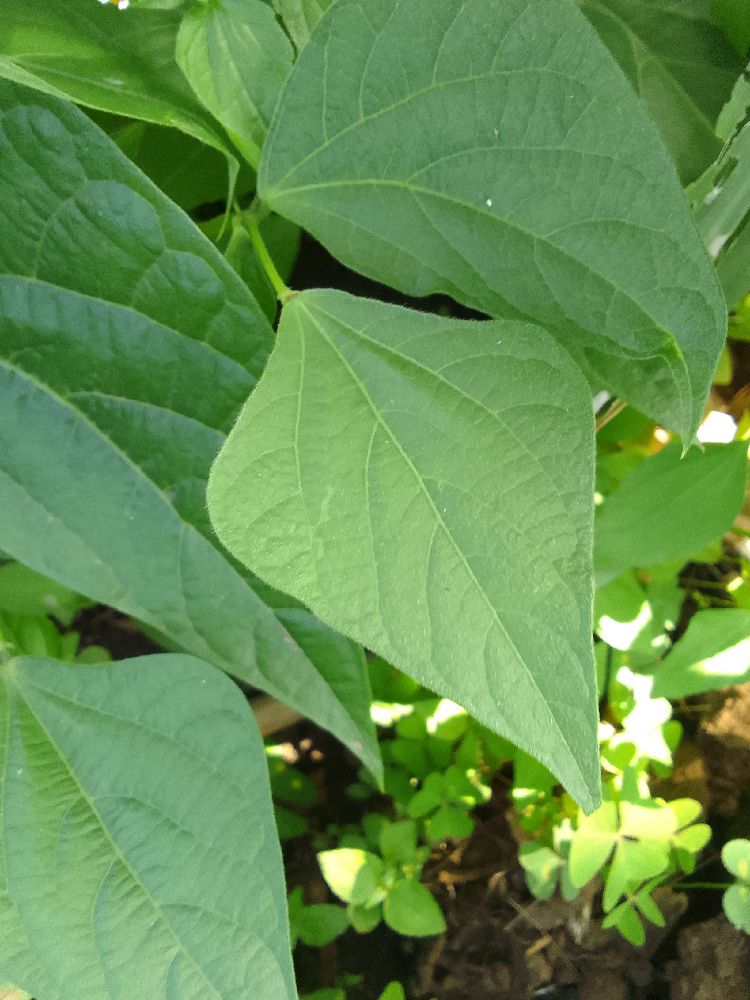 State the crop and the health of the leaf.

common bean, healthy
